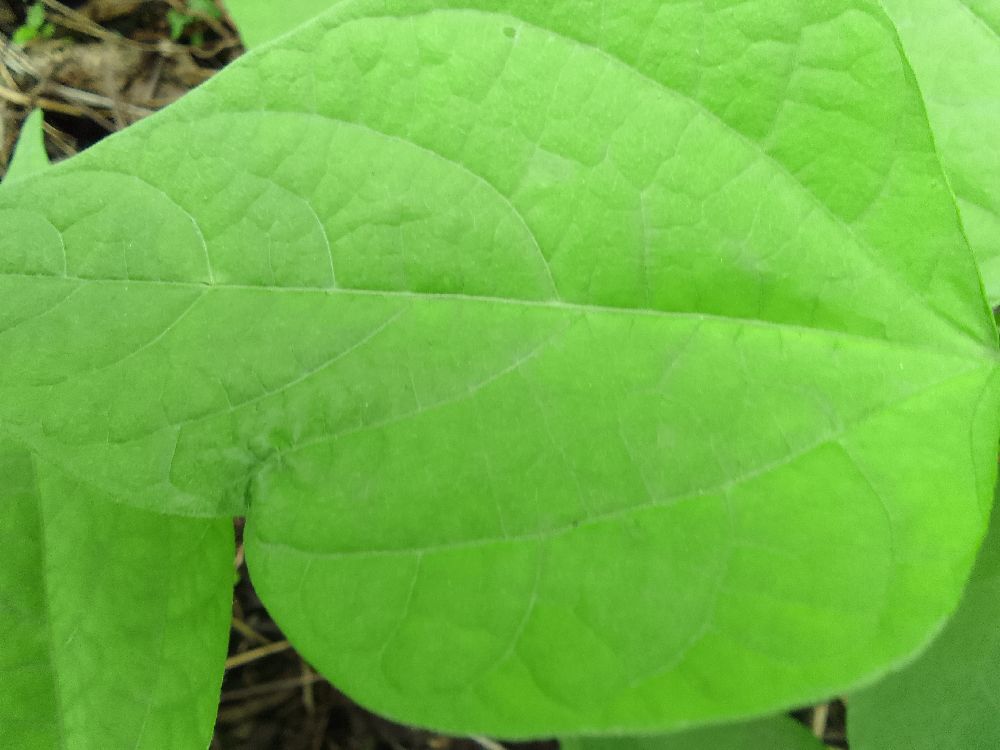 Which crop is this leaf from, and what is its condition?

common bean, healthy
